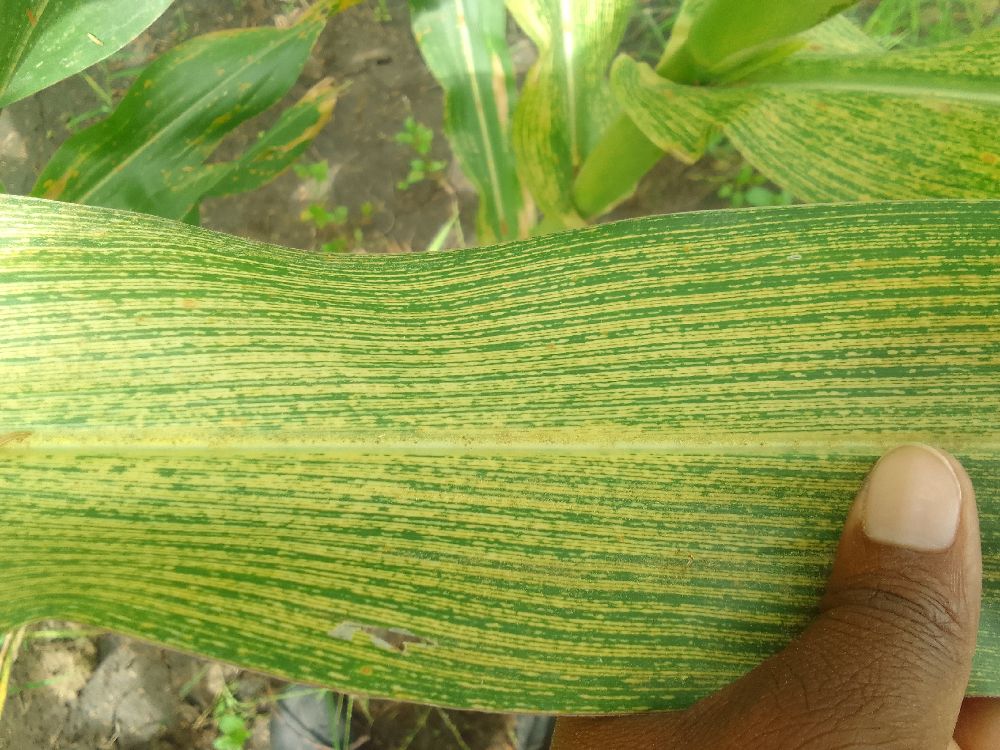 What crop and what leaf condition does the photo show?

maize, maize streak virus
